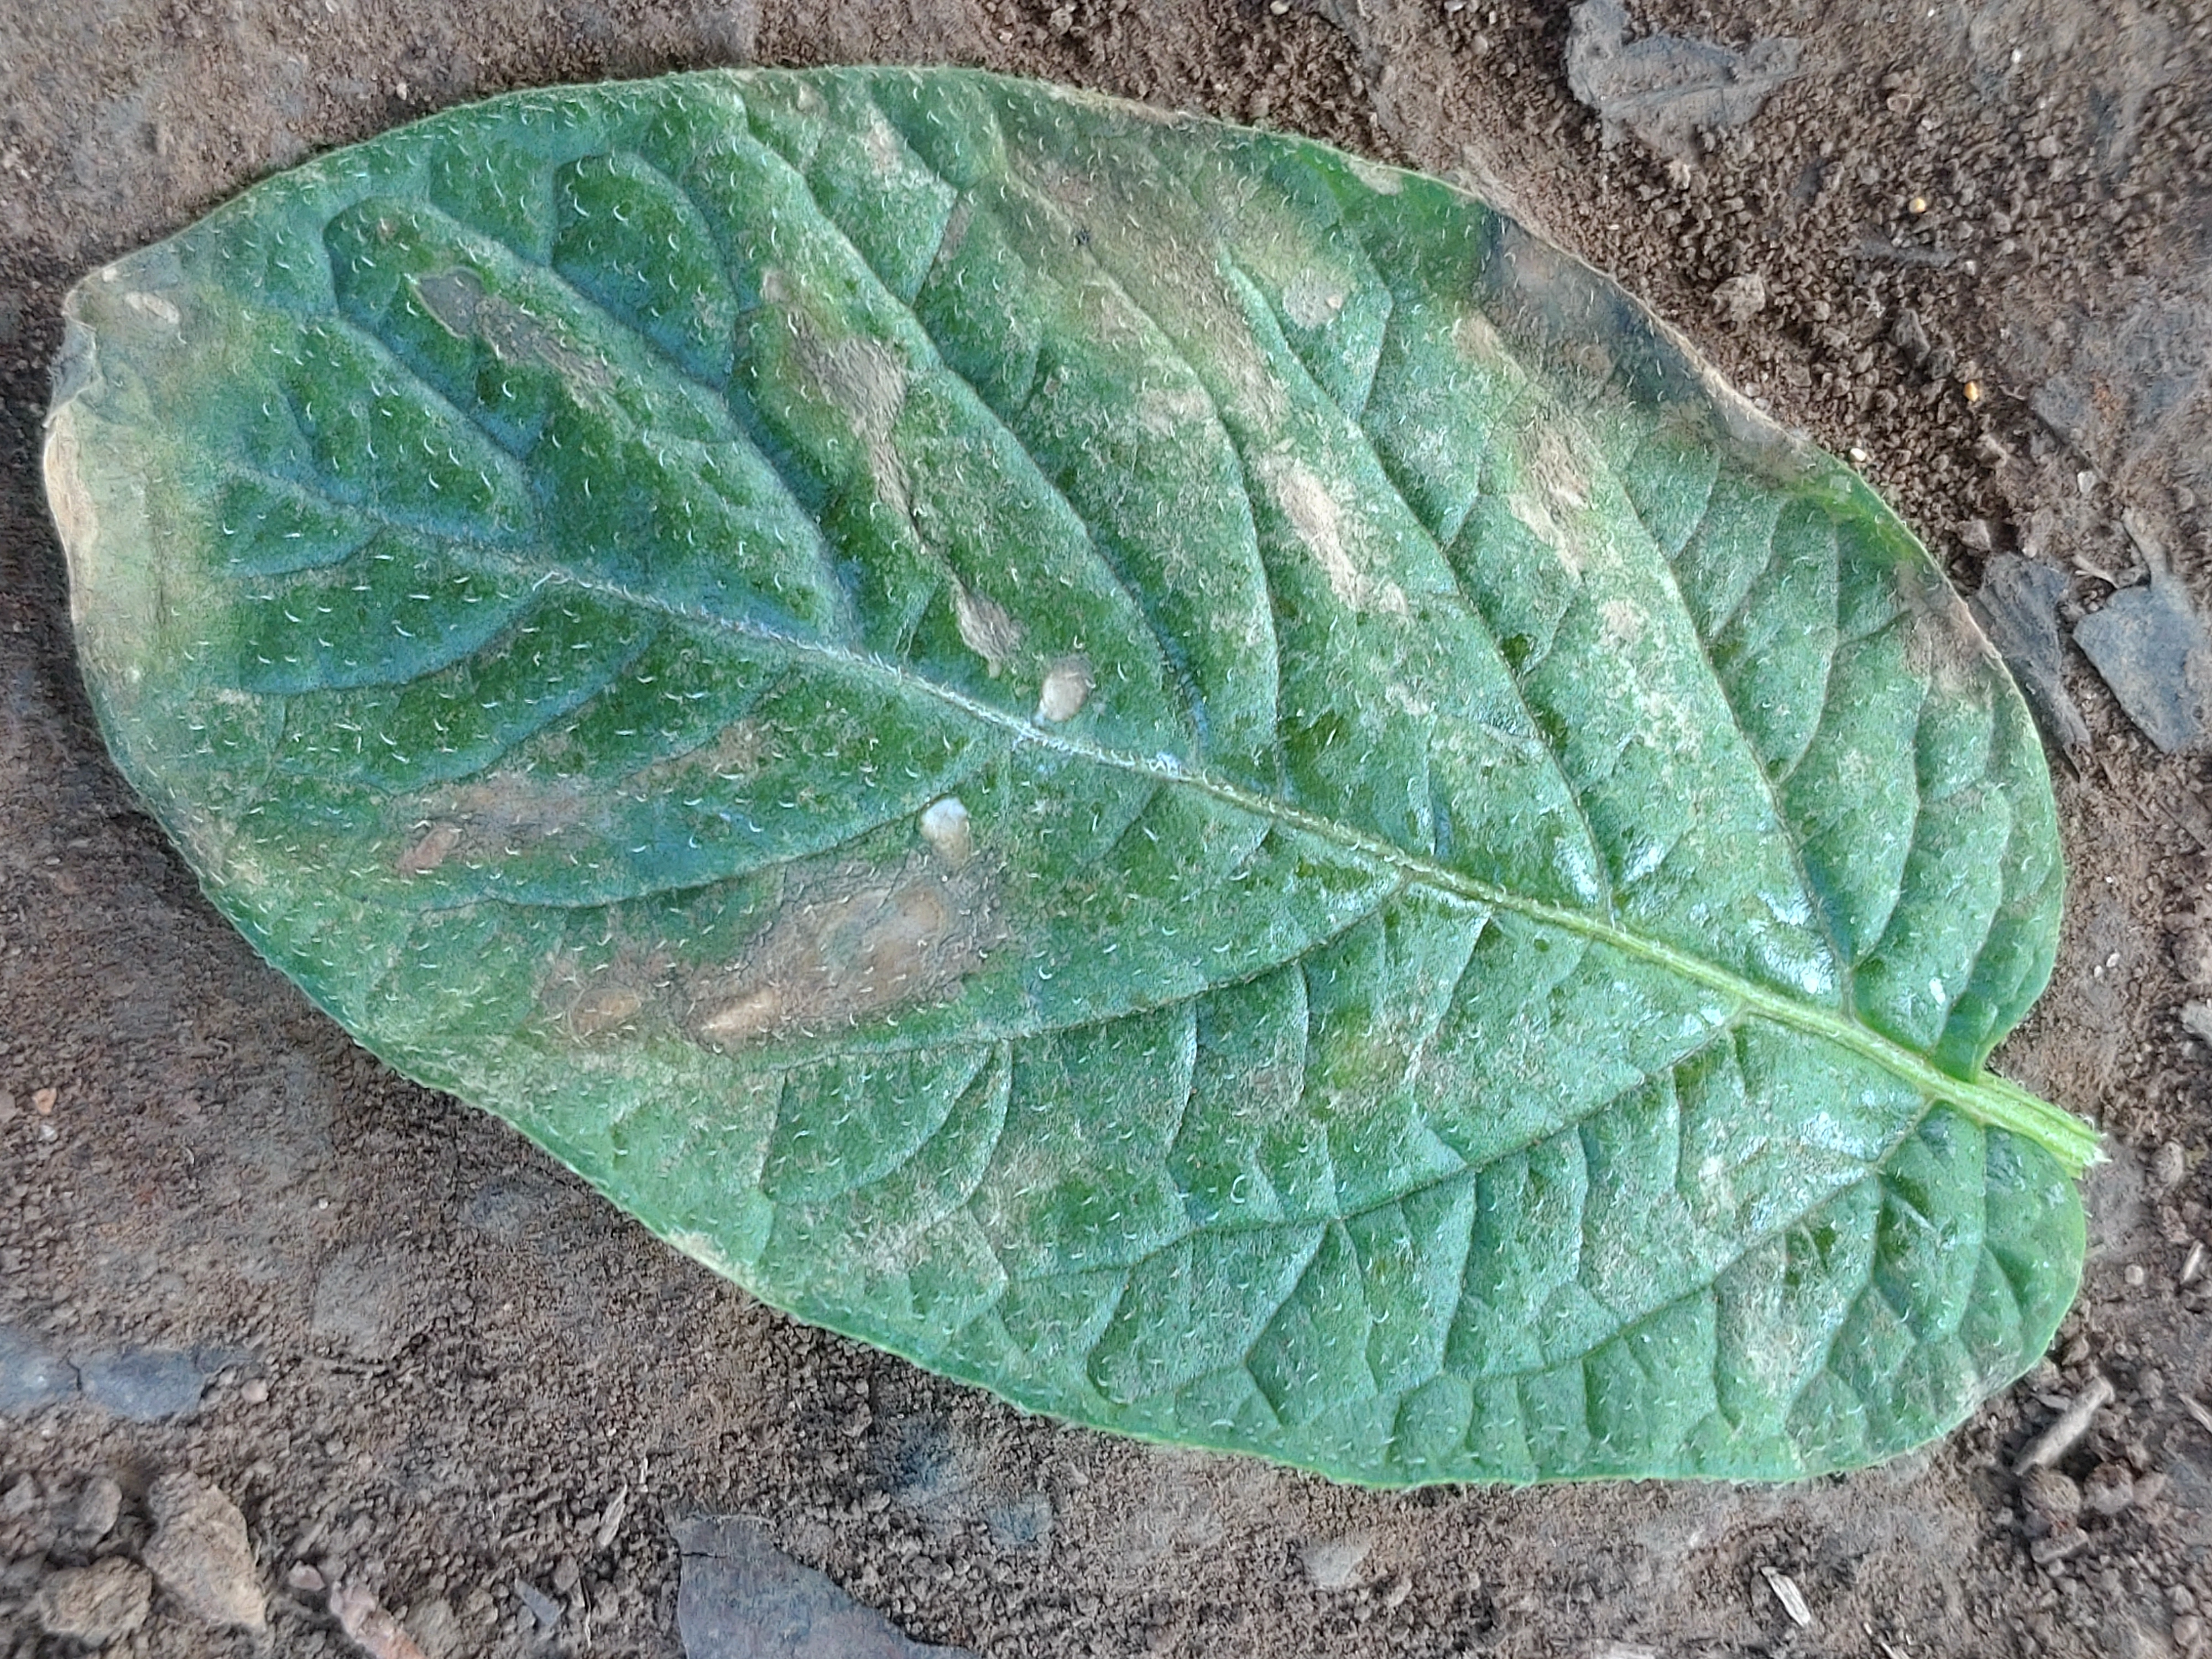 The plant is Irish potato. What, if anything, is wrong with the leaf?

early blight
